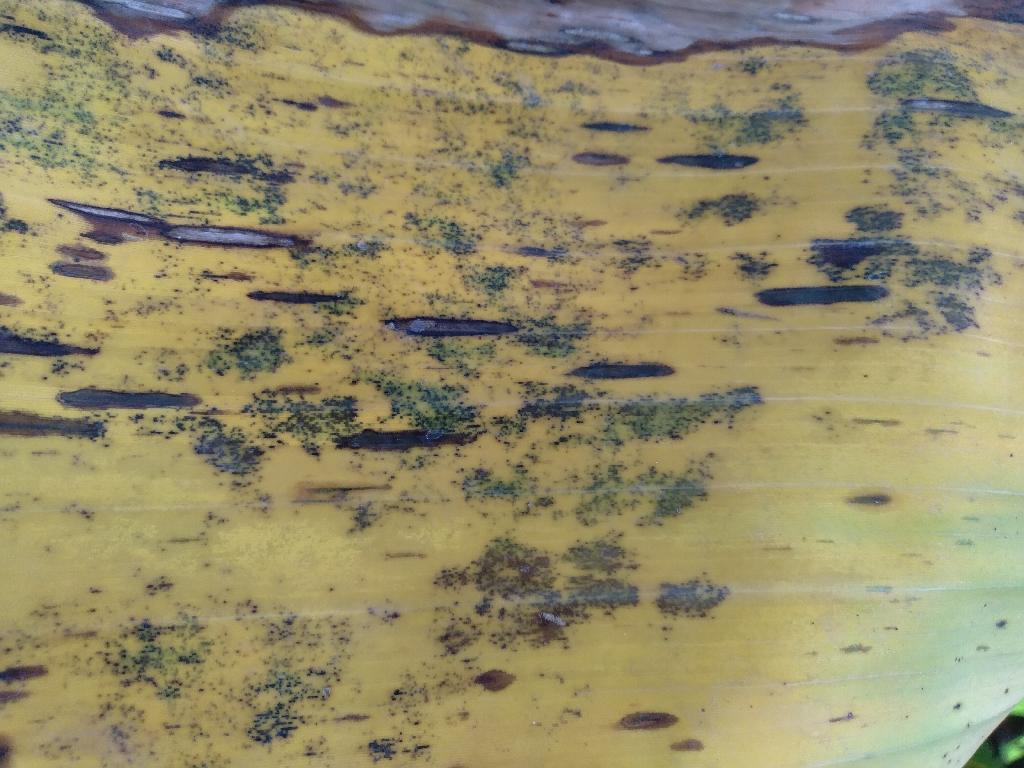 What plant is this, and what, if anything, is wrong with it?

banana, black sigatoka
